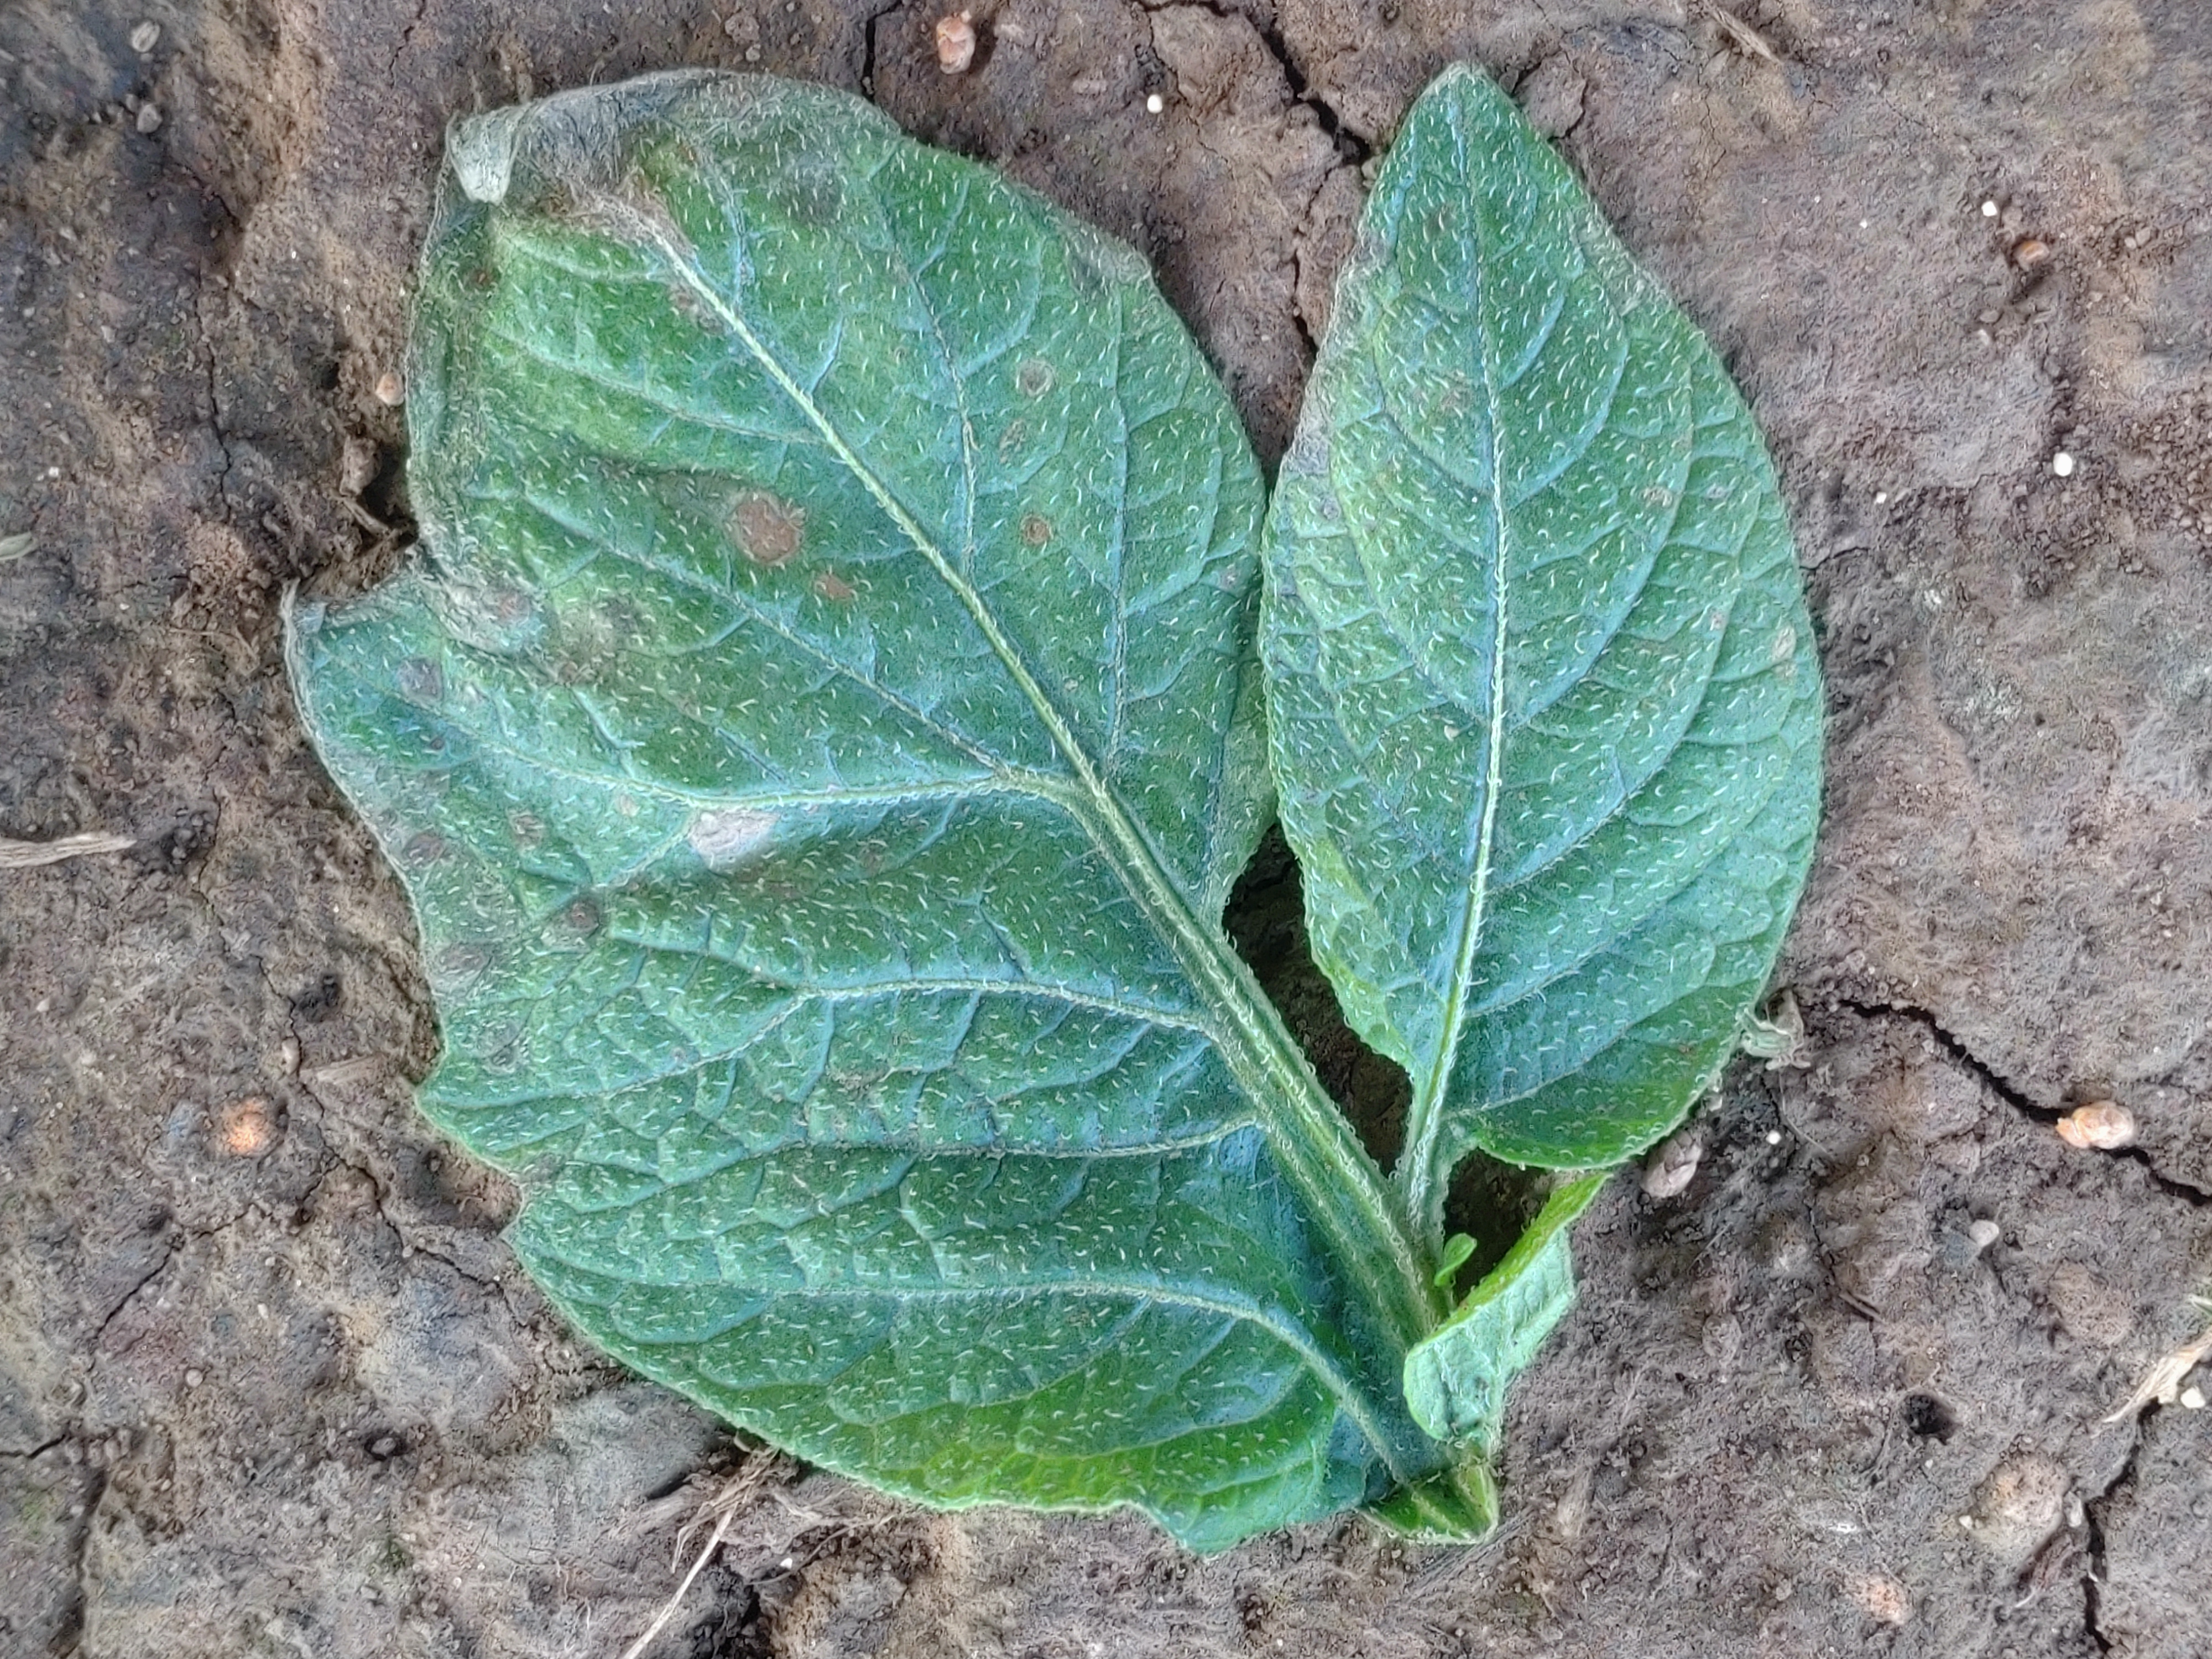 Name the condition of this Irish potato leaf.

early blight
